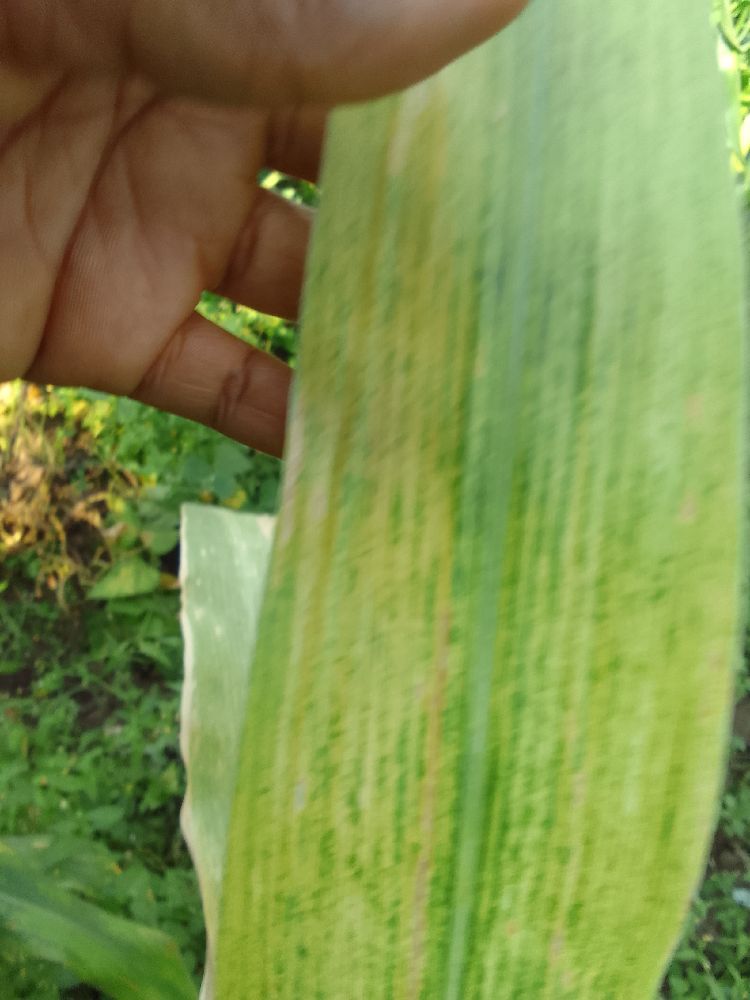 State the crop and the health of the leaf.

maize, maize lethal necrosis
